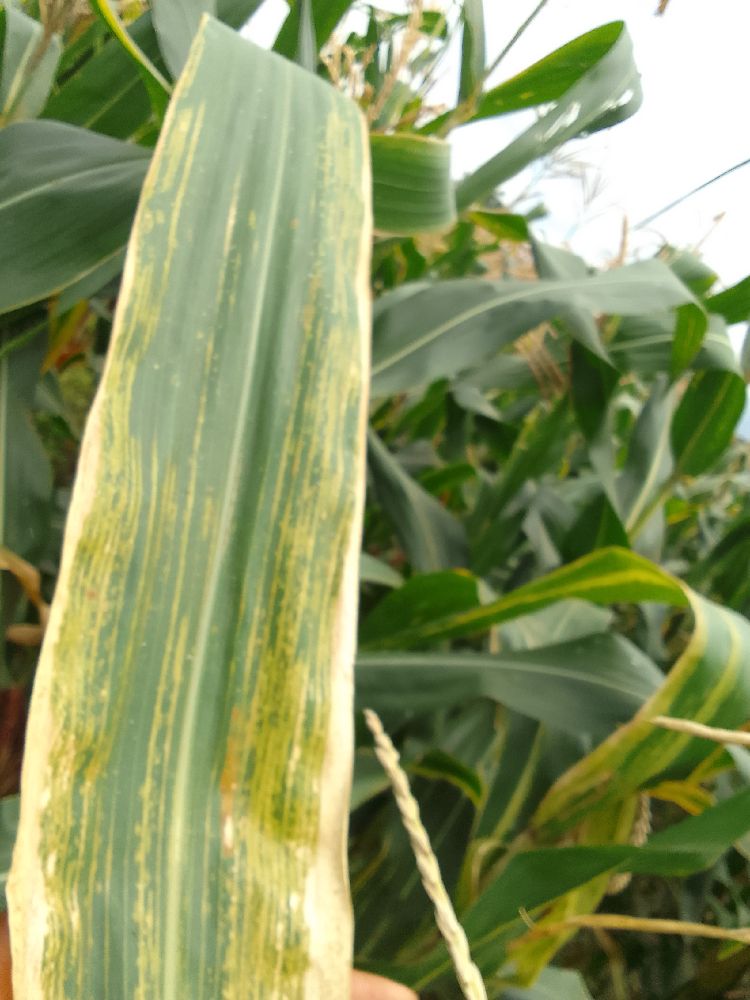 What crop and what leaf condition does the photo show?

maize, maize lethal necrosis
